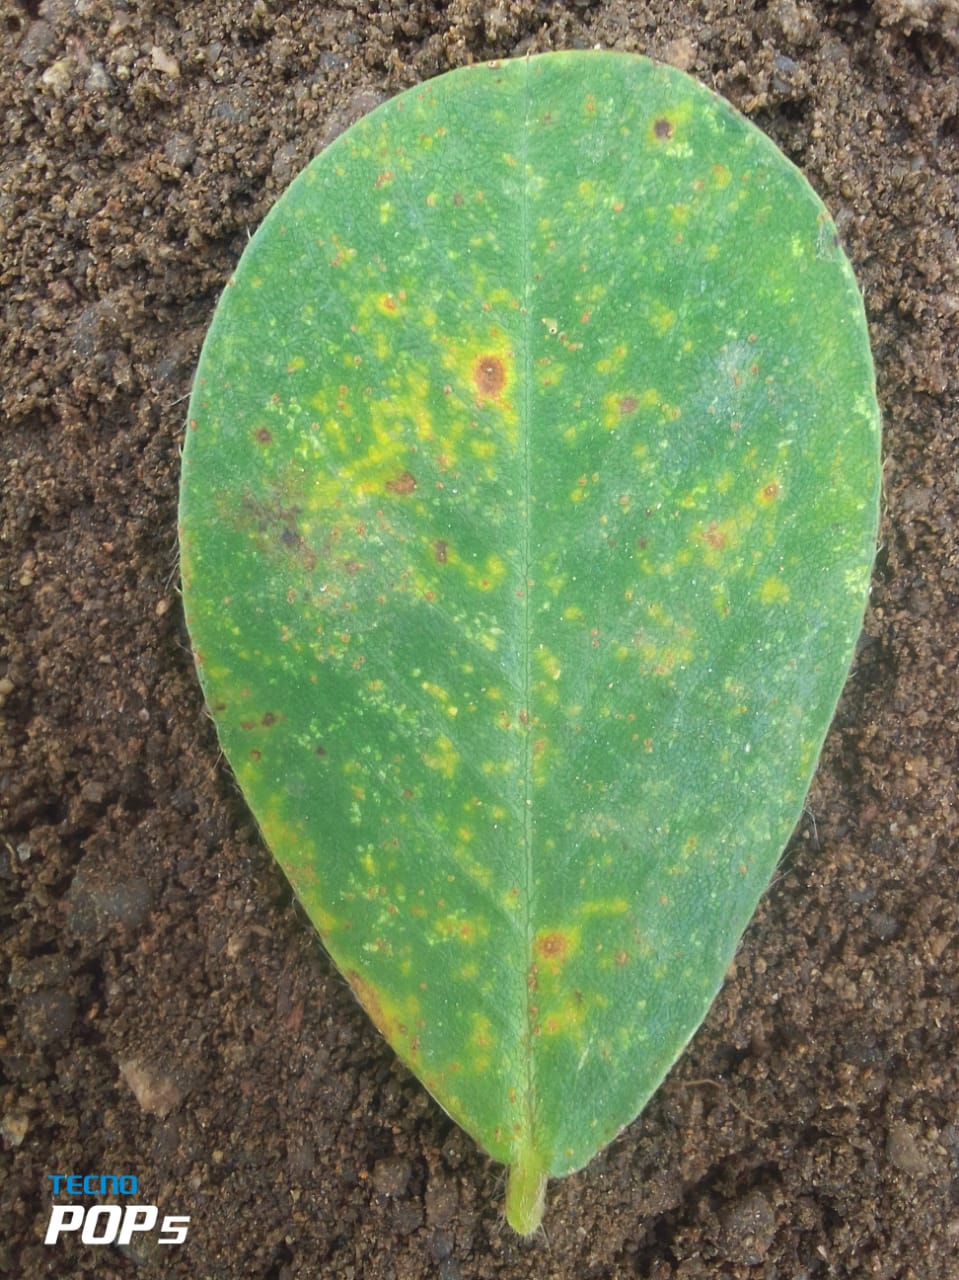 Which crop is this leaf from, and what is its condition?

peanut, passalora arachidicola
